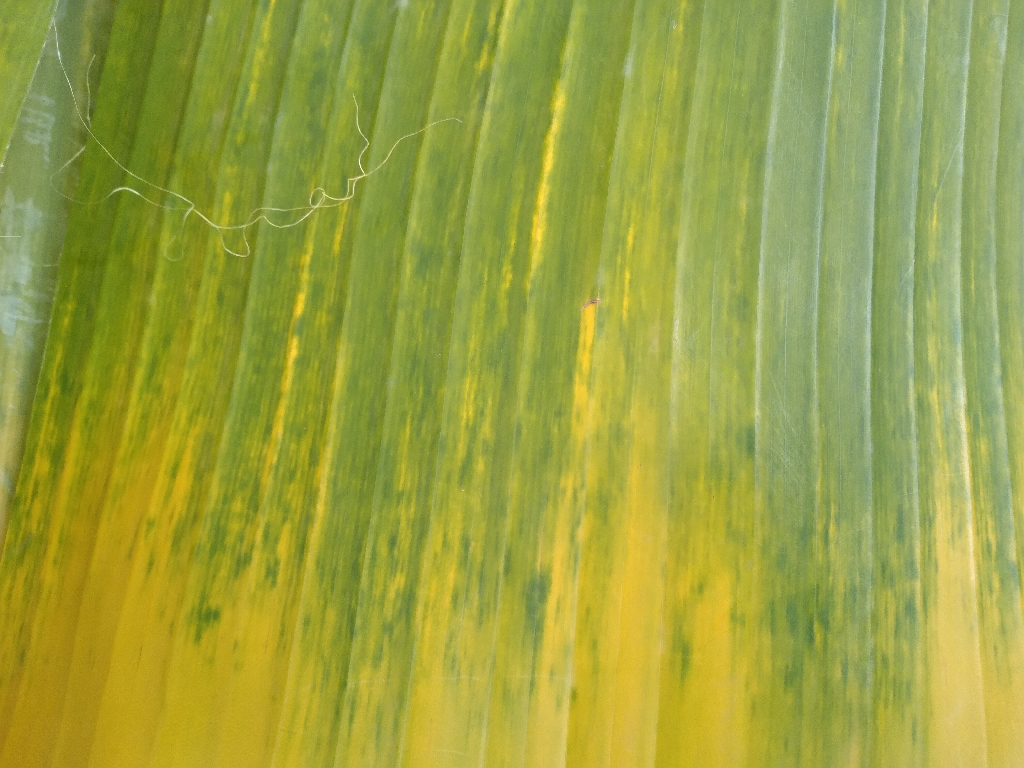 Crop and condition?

banana, fusarium wilt race 1
